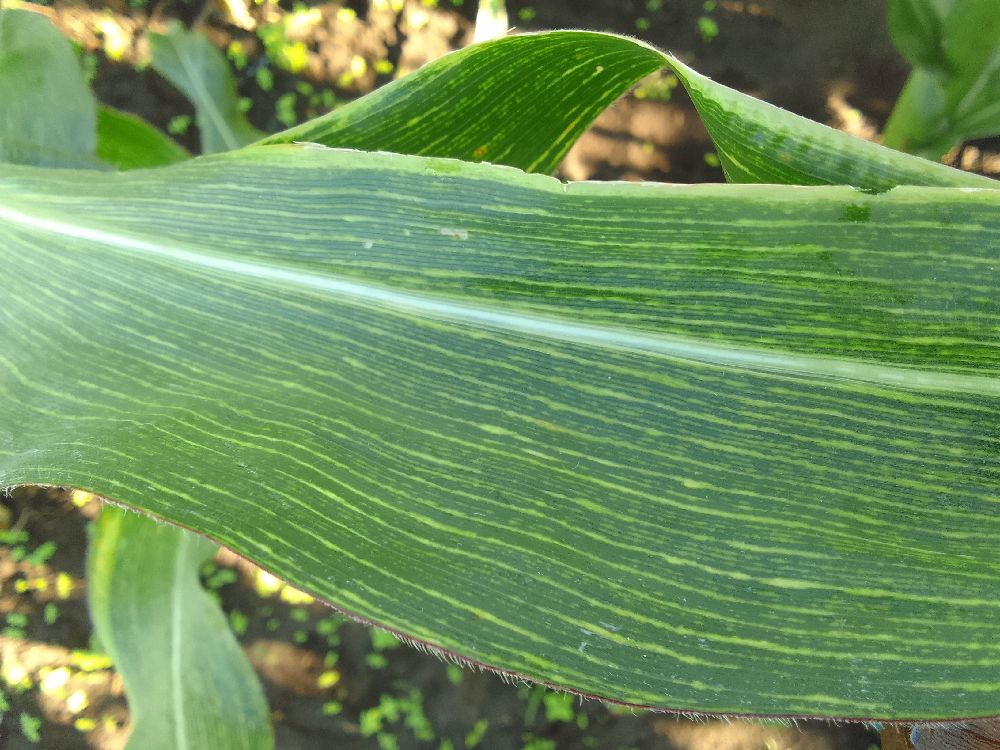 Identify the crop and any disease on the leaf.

maize, maize streak virus
